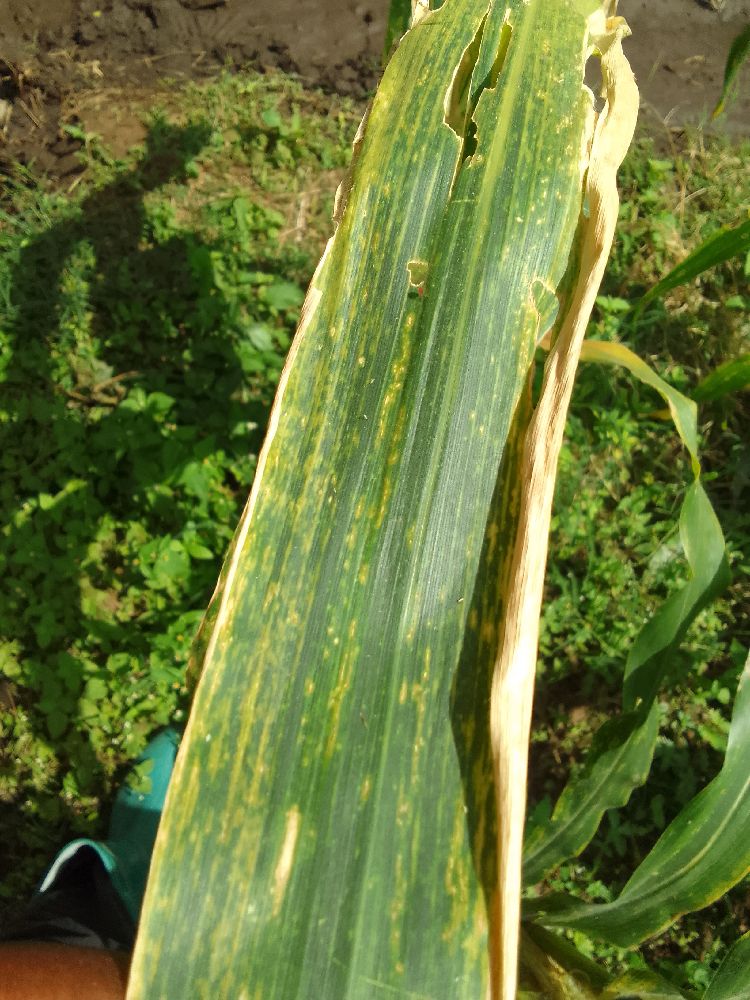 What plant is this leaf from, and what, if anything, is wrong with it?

maize, maize lethal necrosis
